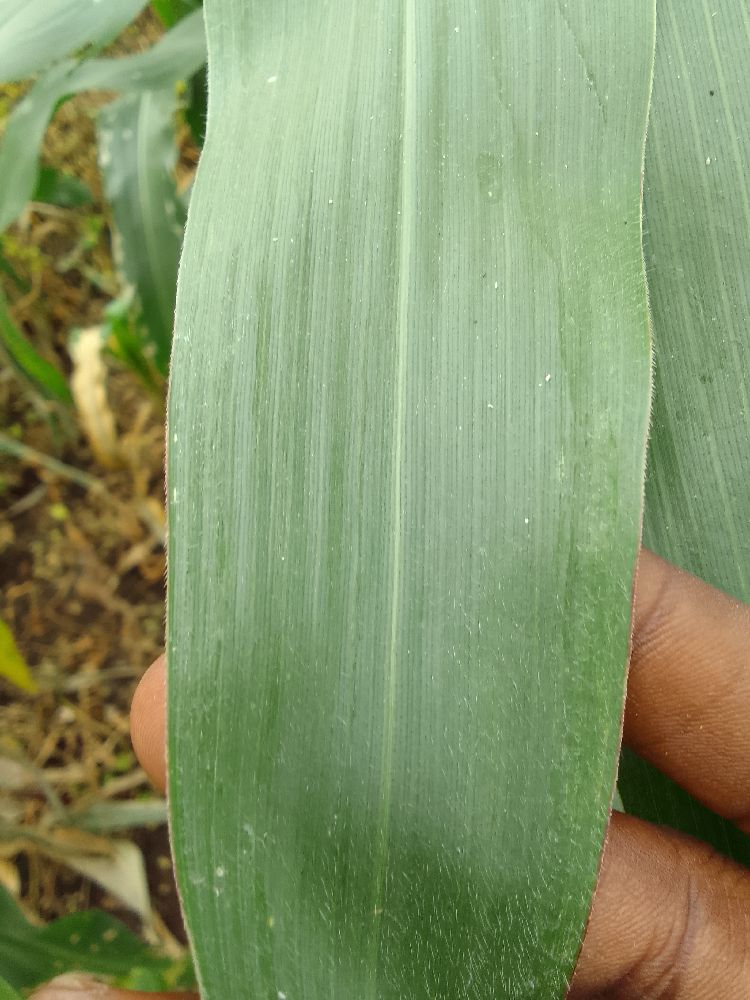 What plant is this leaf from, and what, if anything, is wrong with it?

maize, healthy
